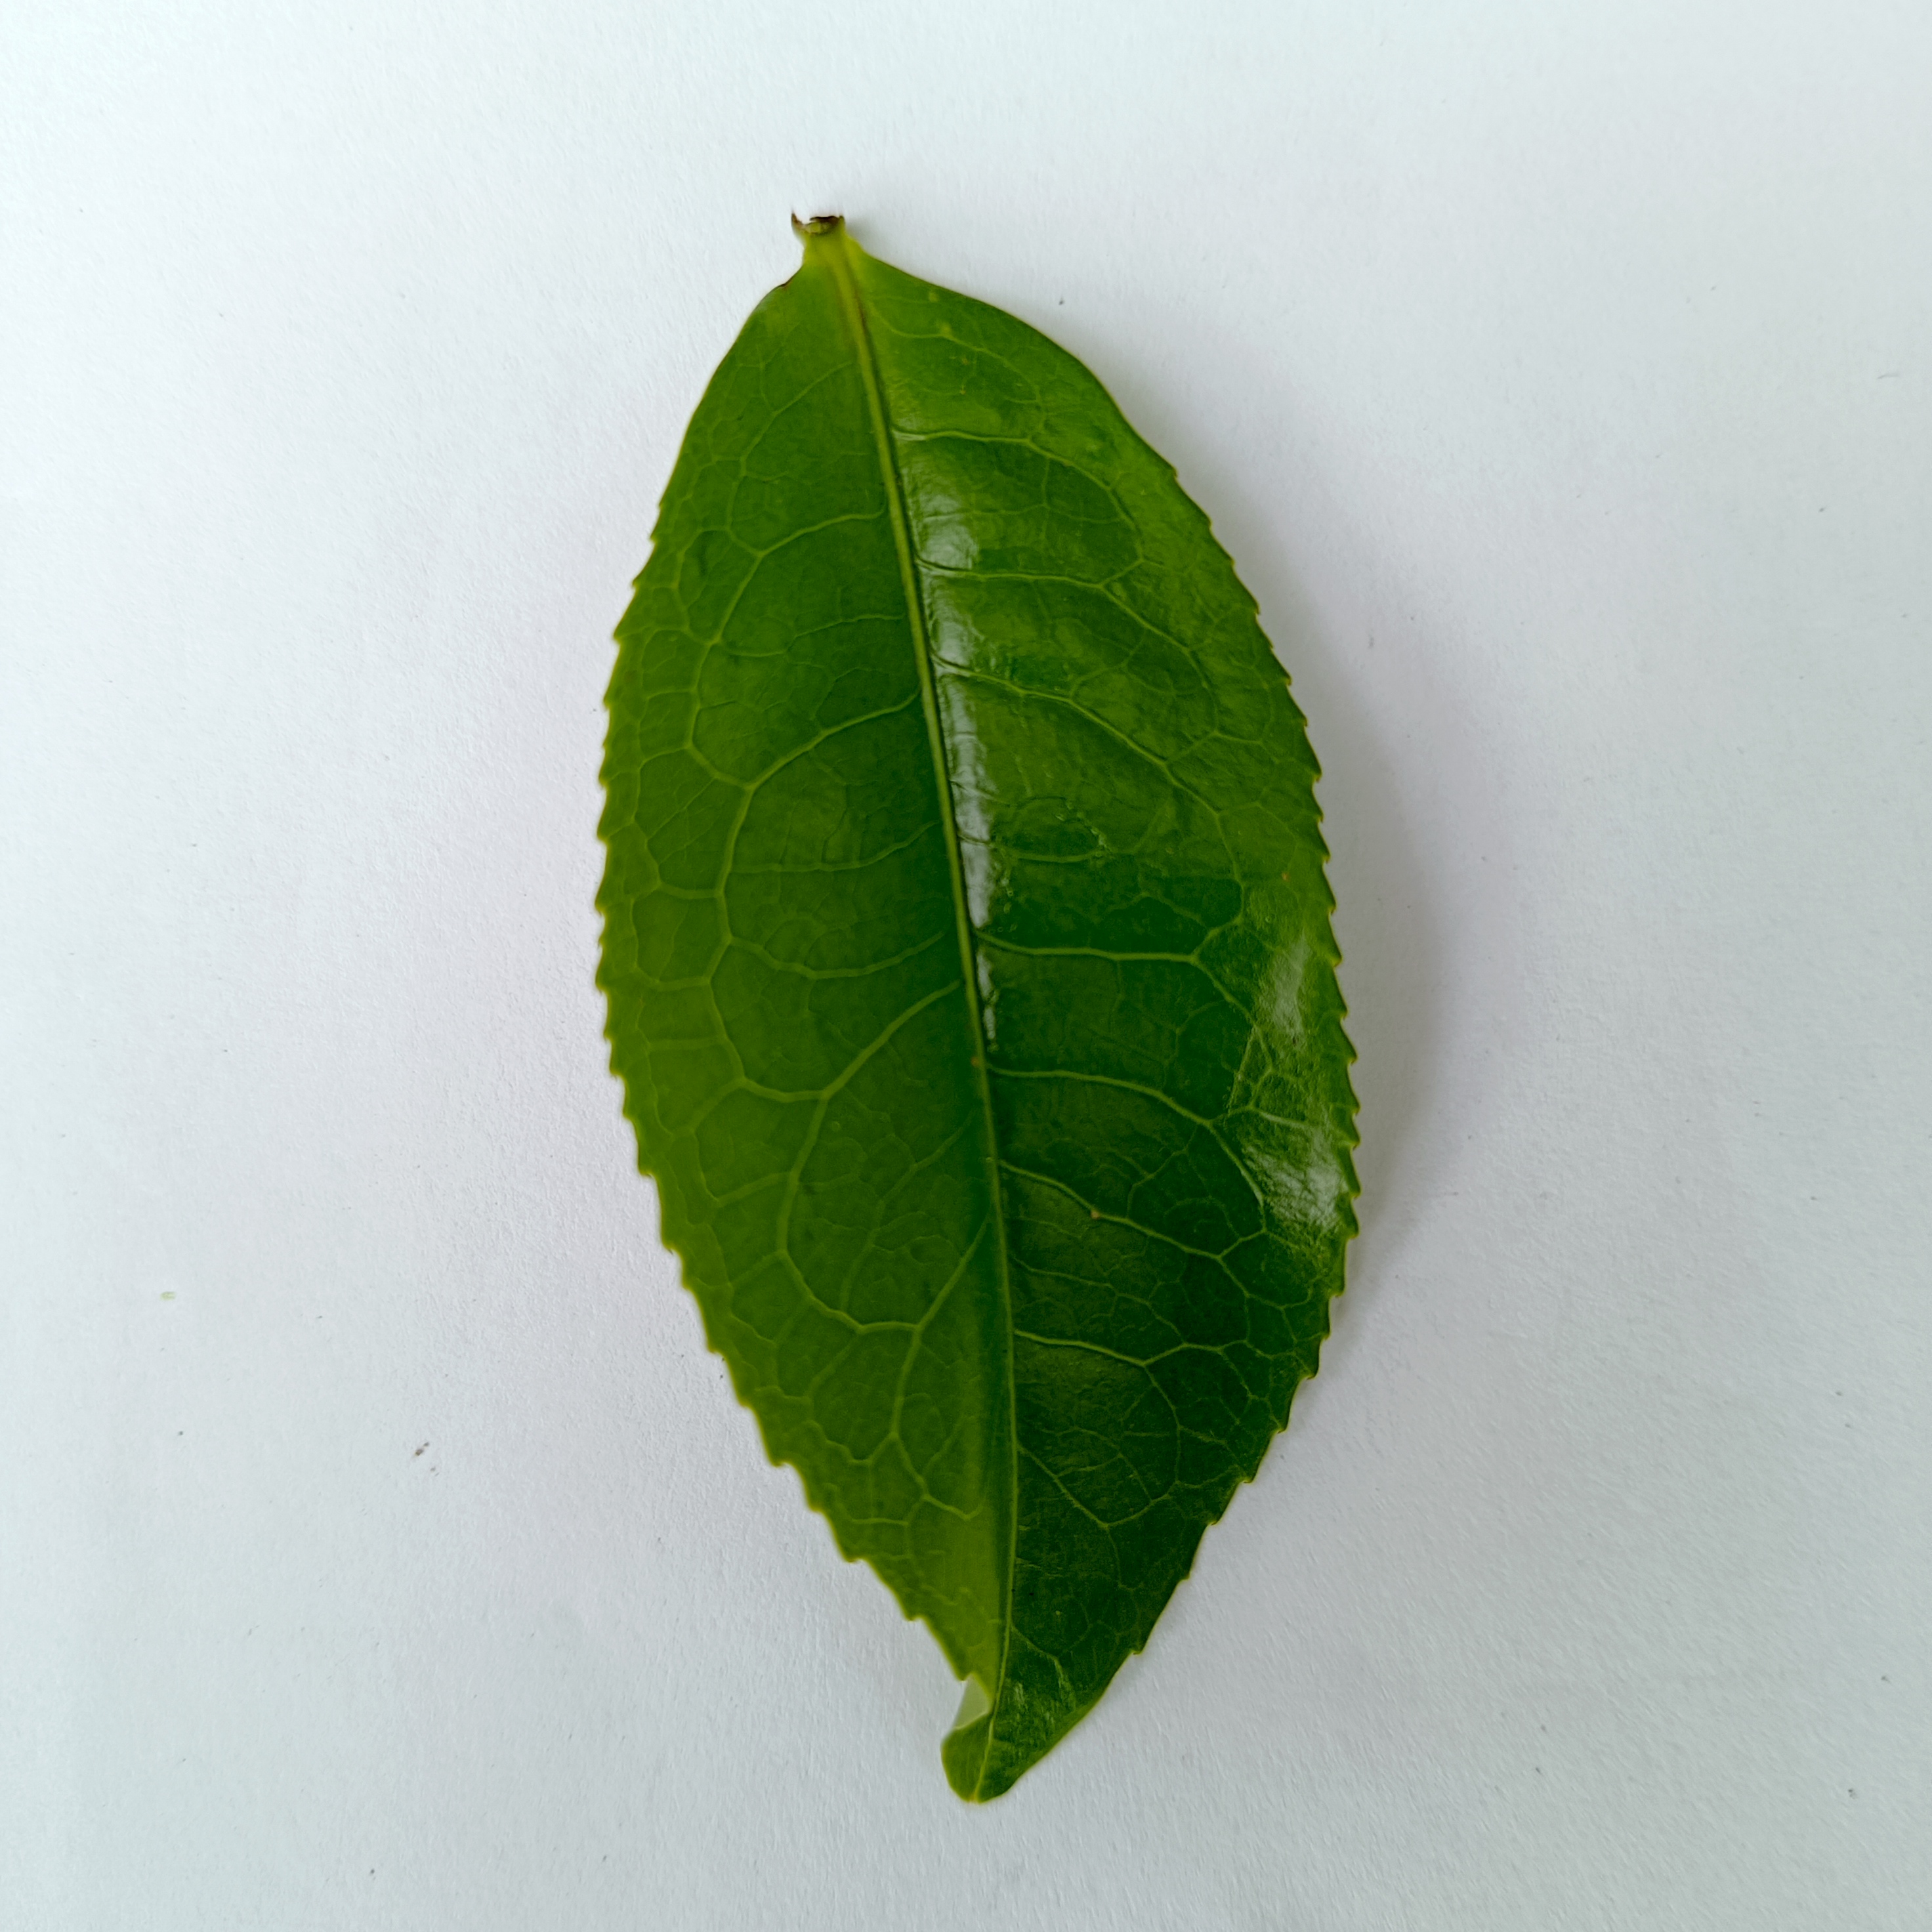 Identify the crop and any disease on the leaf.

tea, healthy
